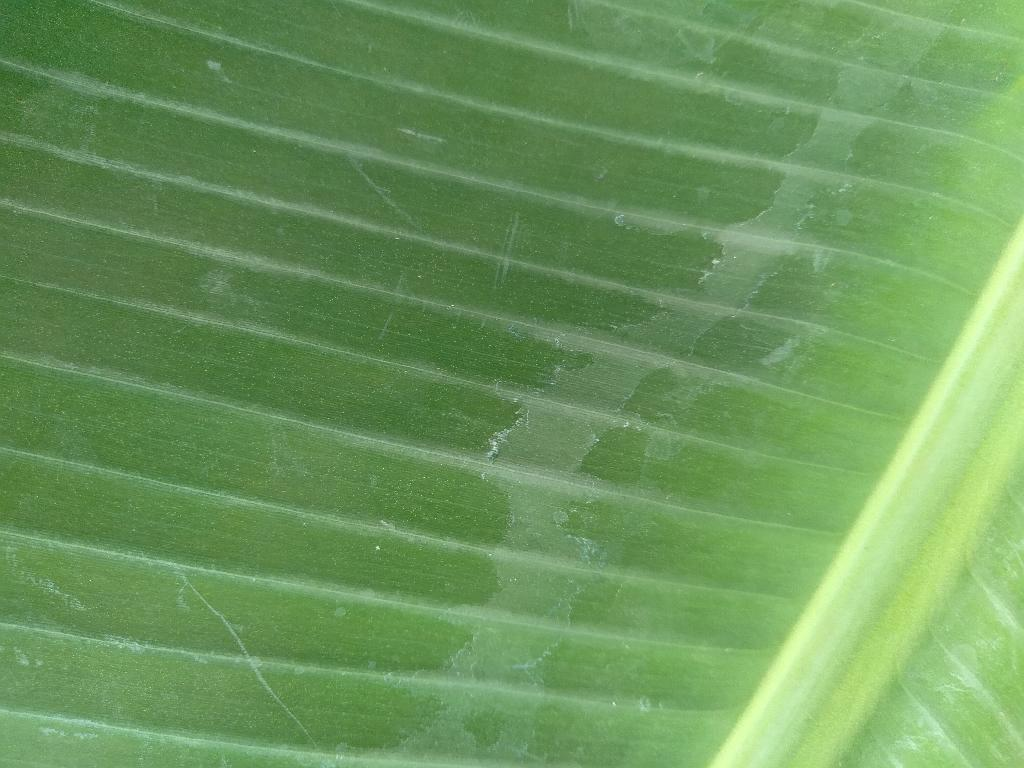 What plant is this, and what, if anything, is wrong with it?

banana, healthy
